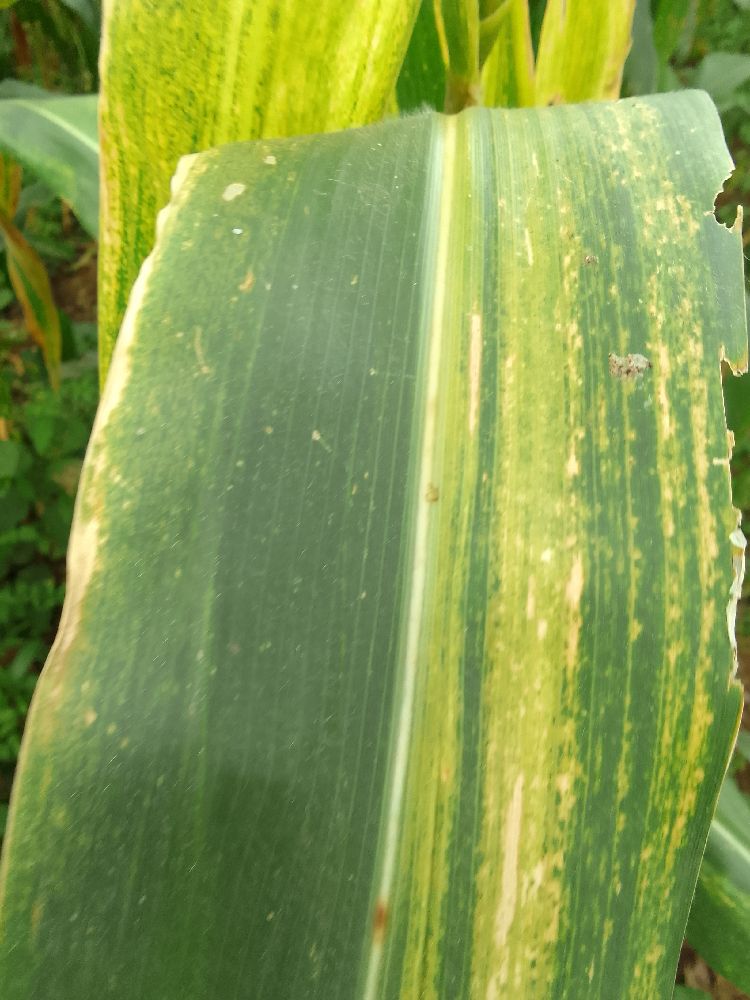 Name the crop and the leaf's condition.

maize, maize lethal necrosis
